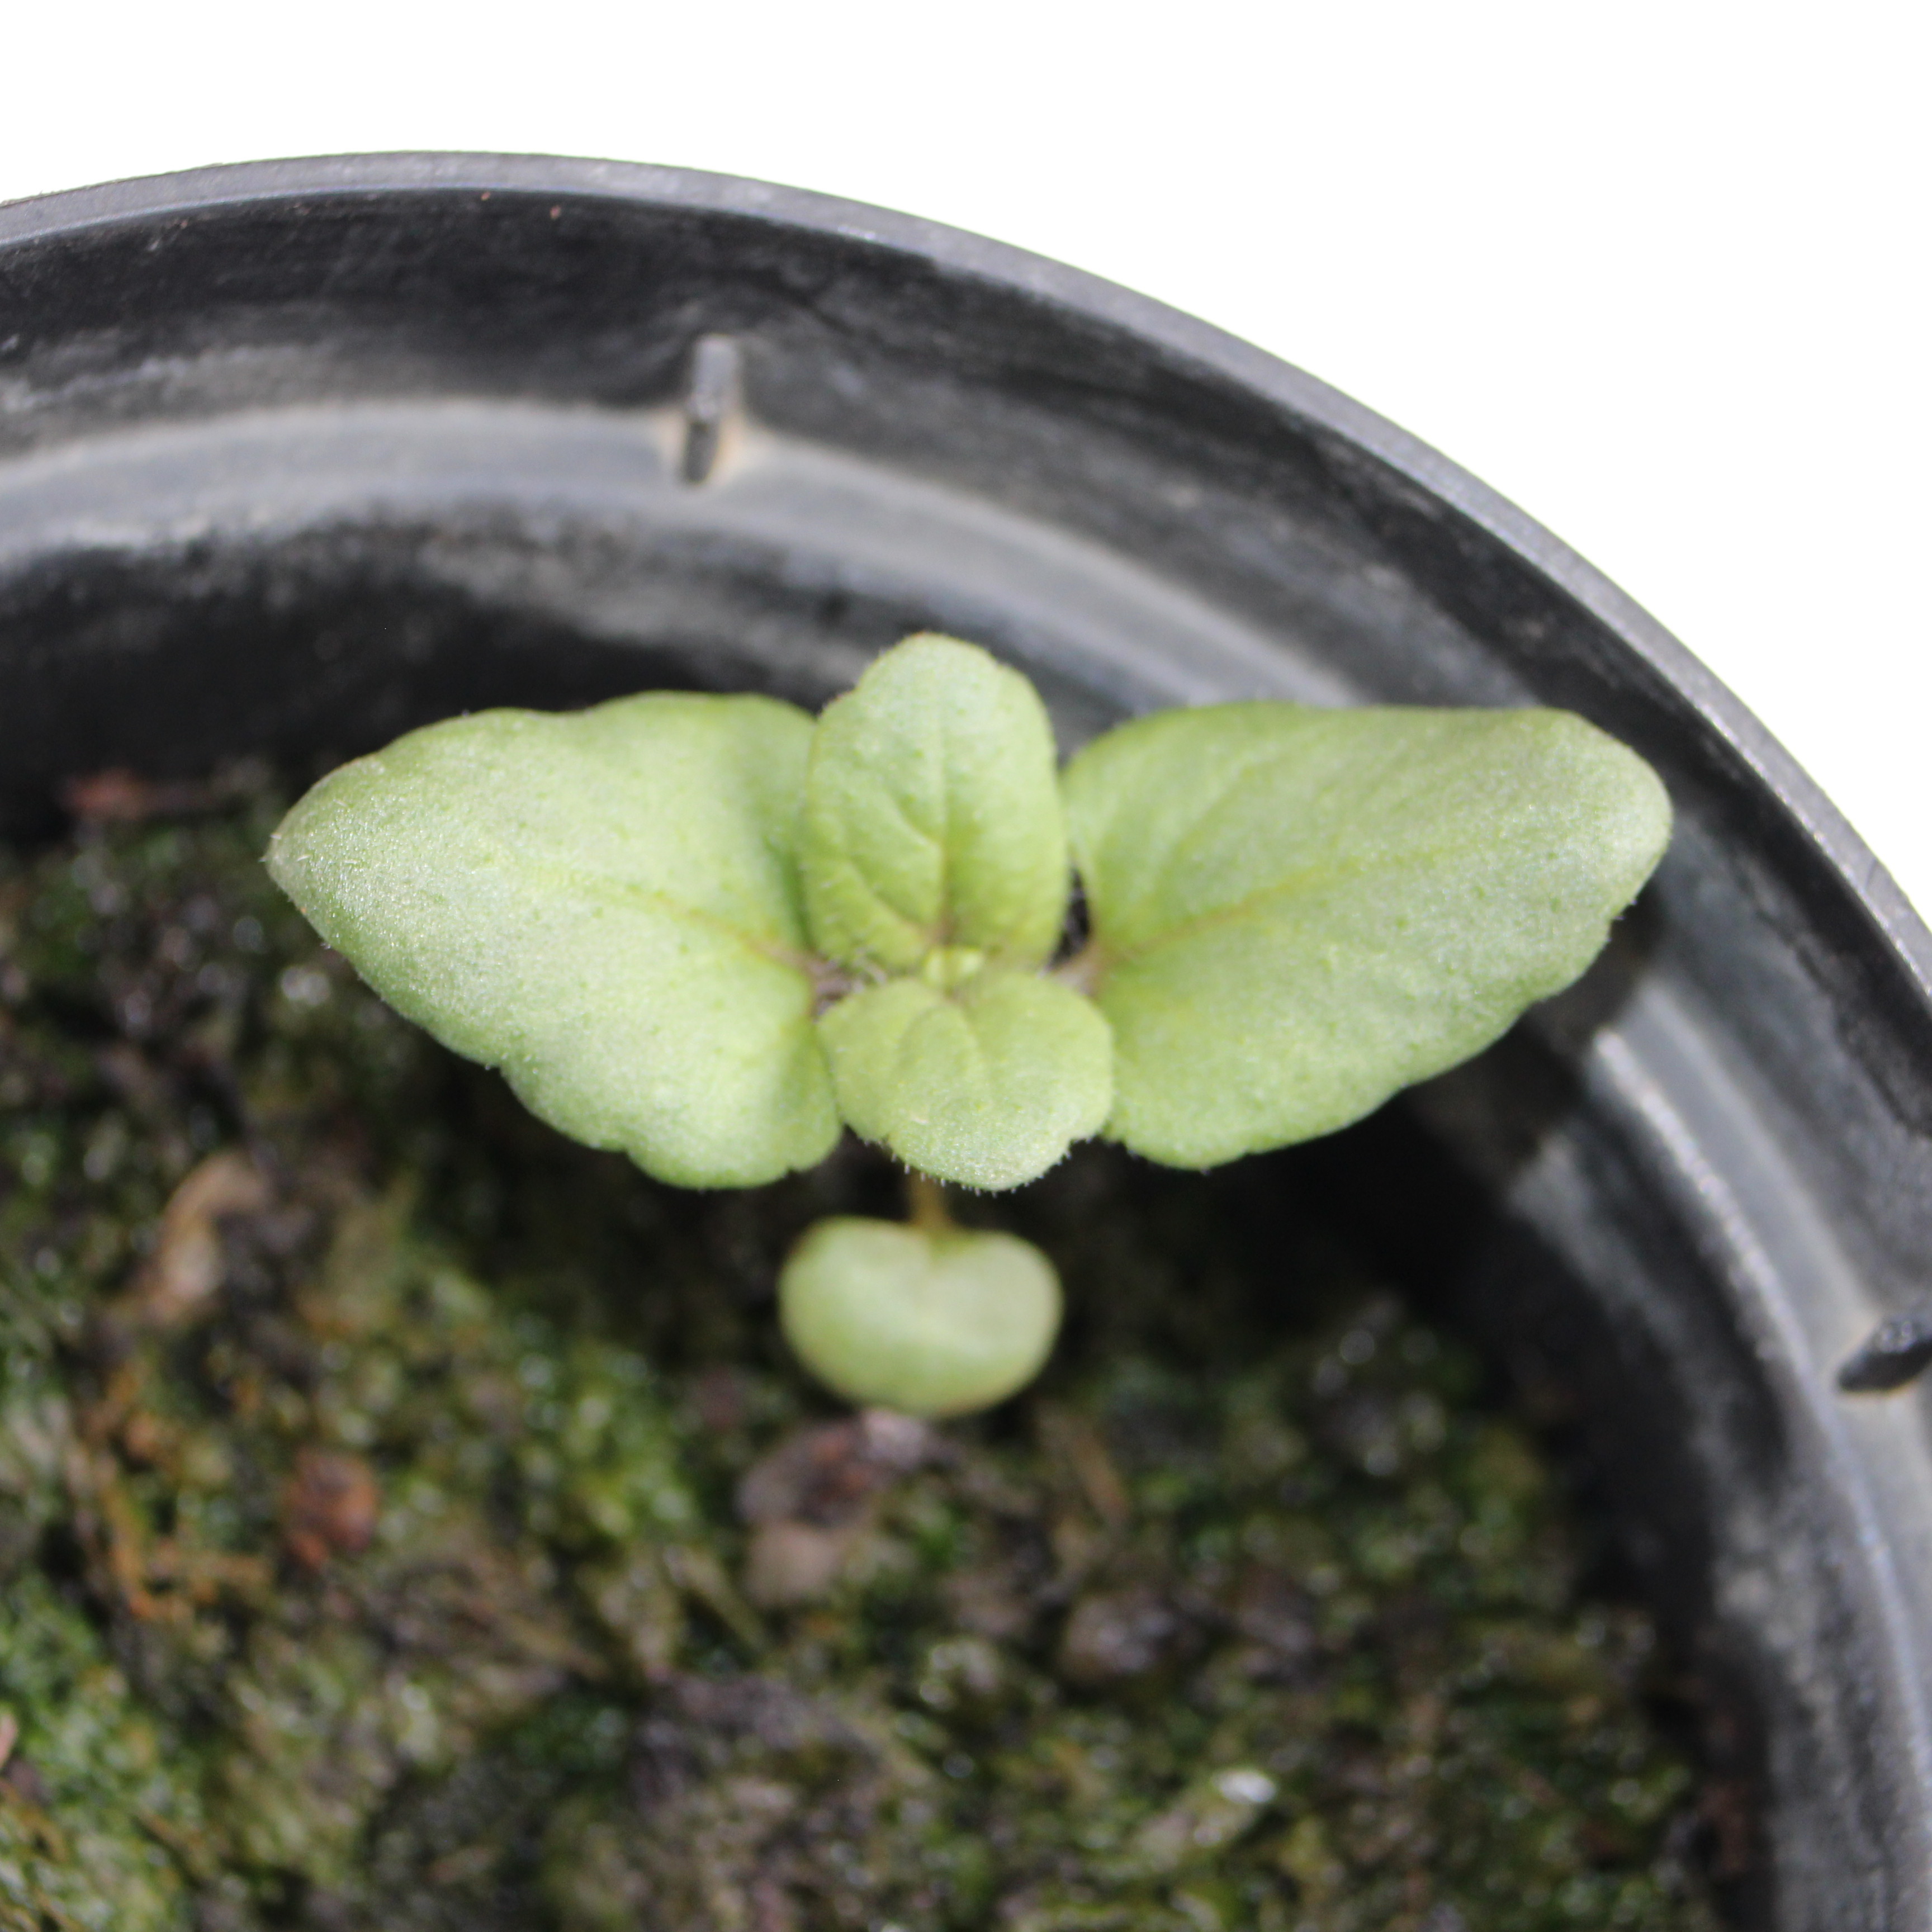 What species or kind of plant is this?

Veronica persica
